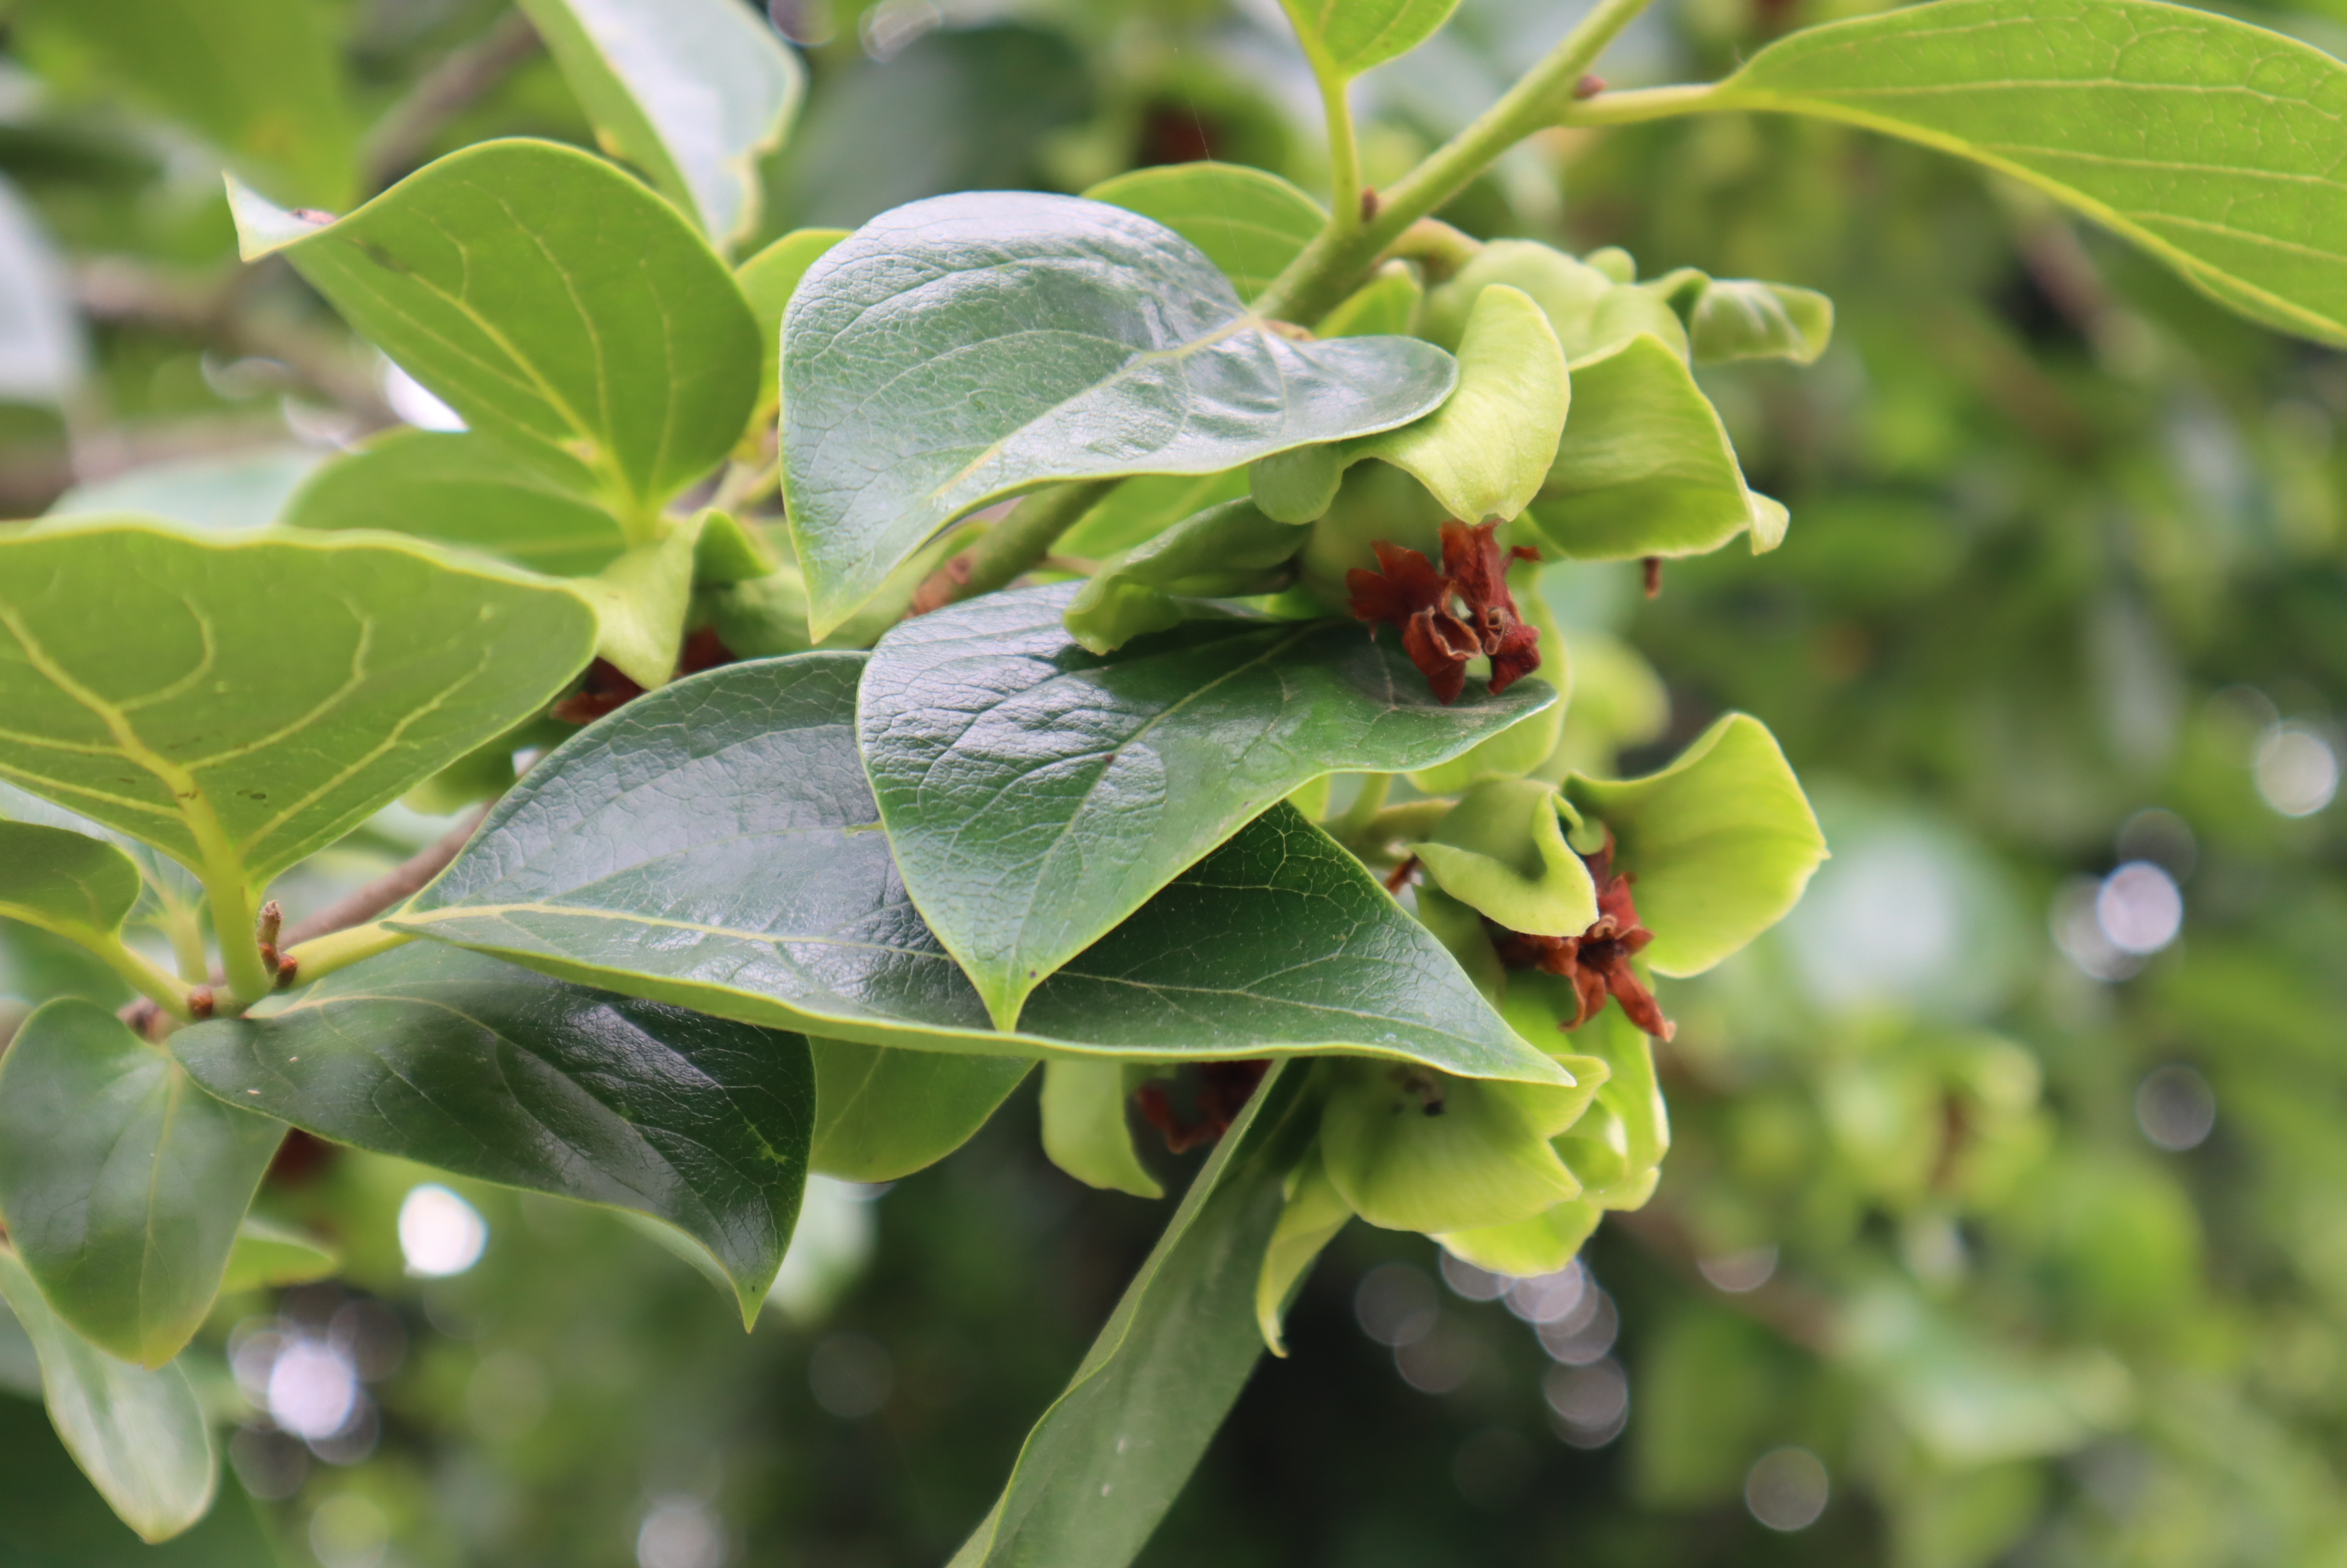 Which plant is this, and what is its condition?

persimmon, healthy
